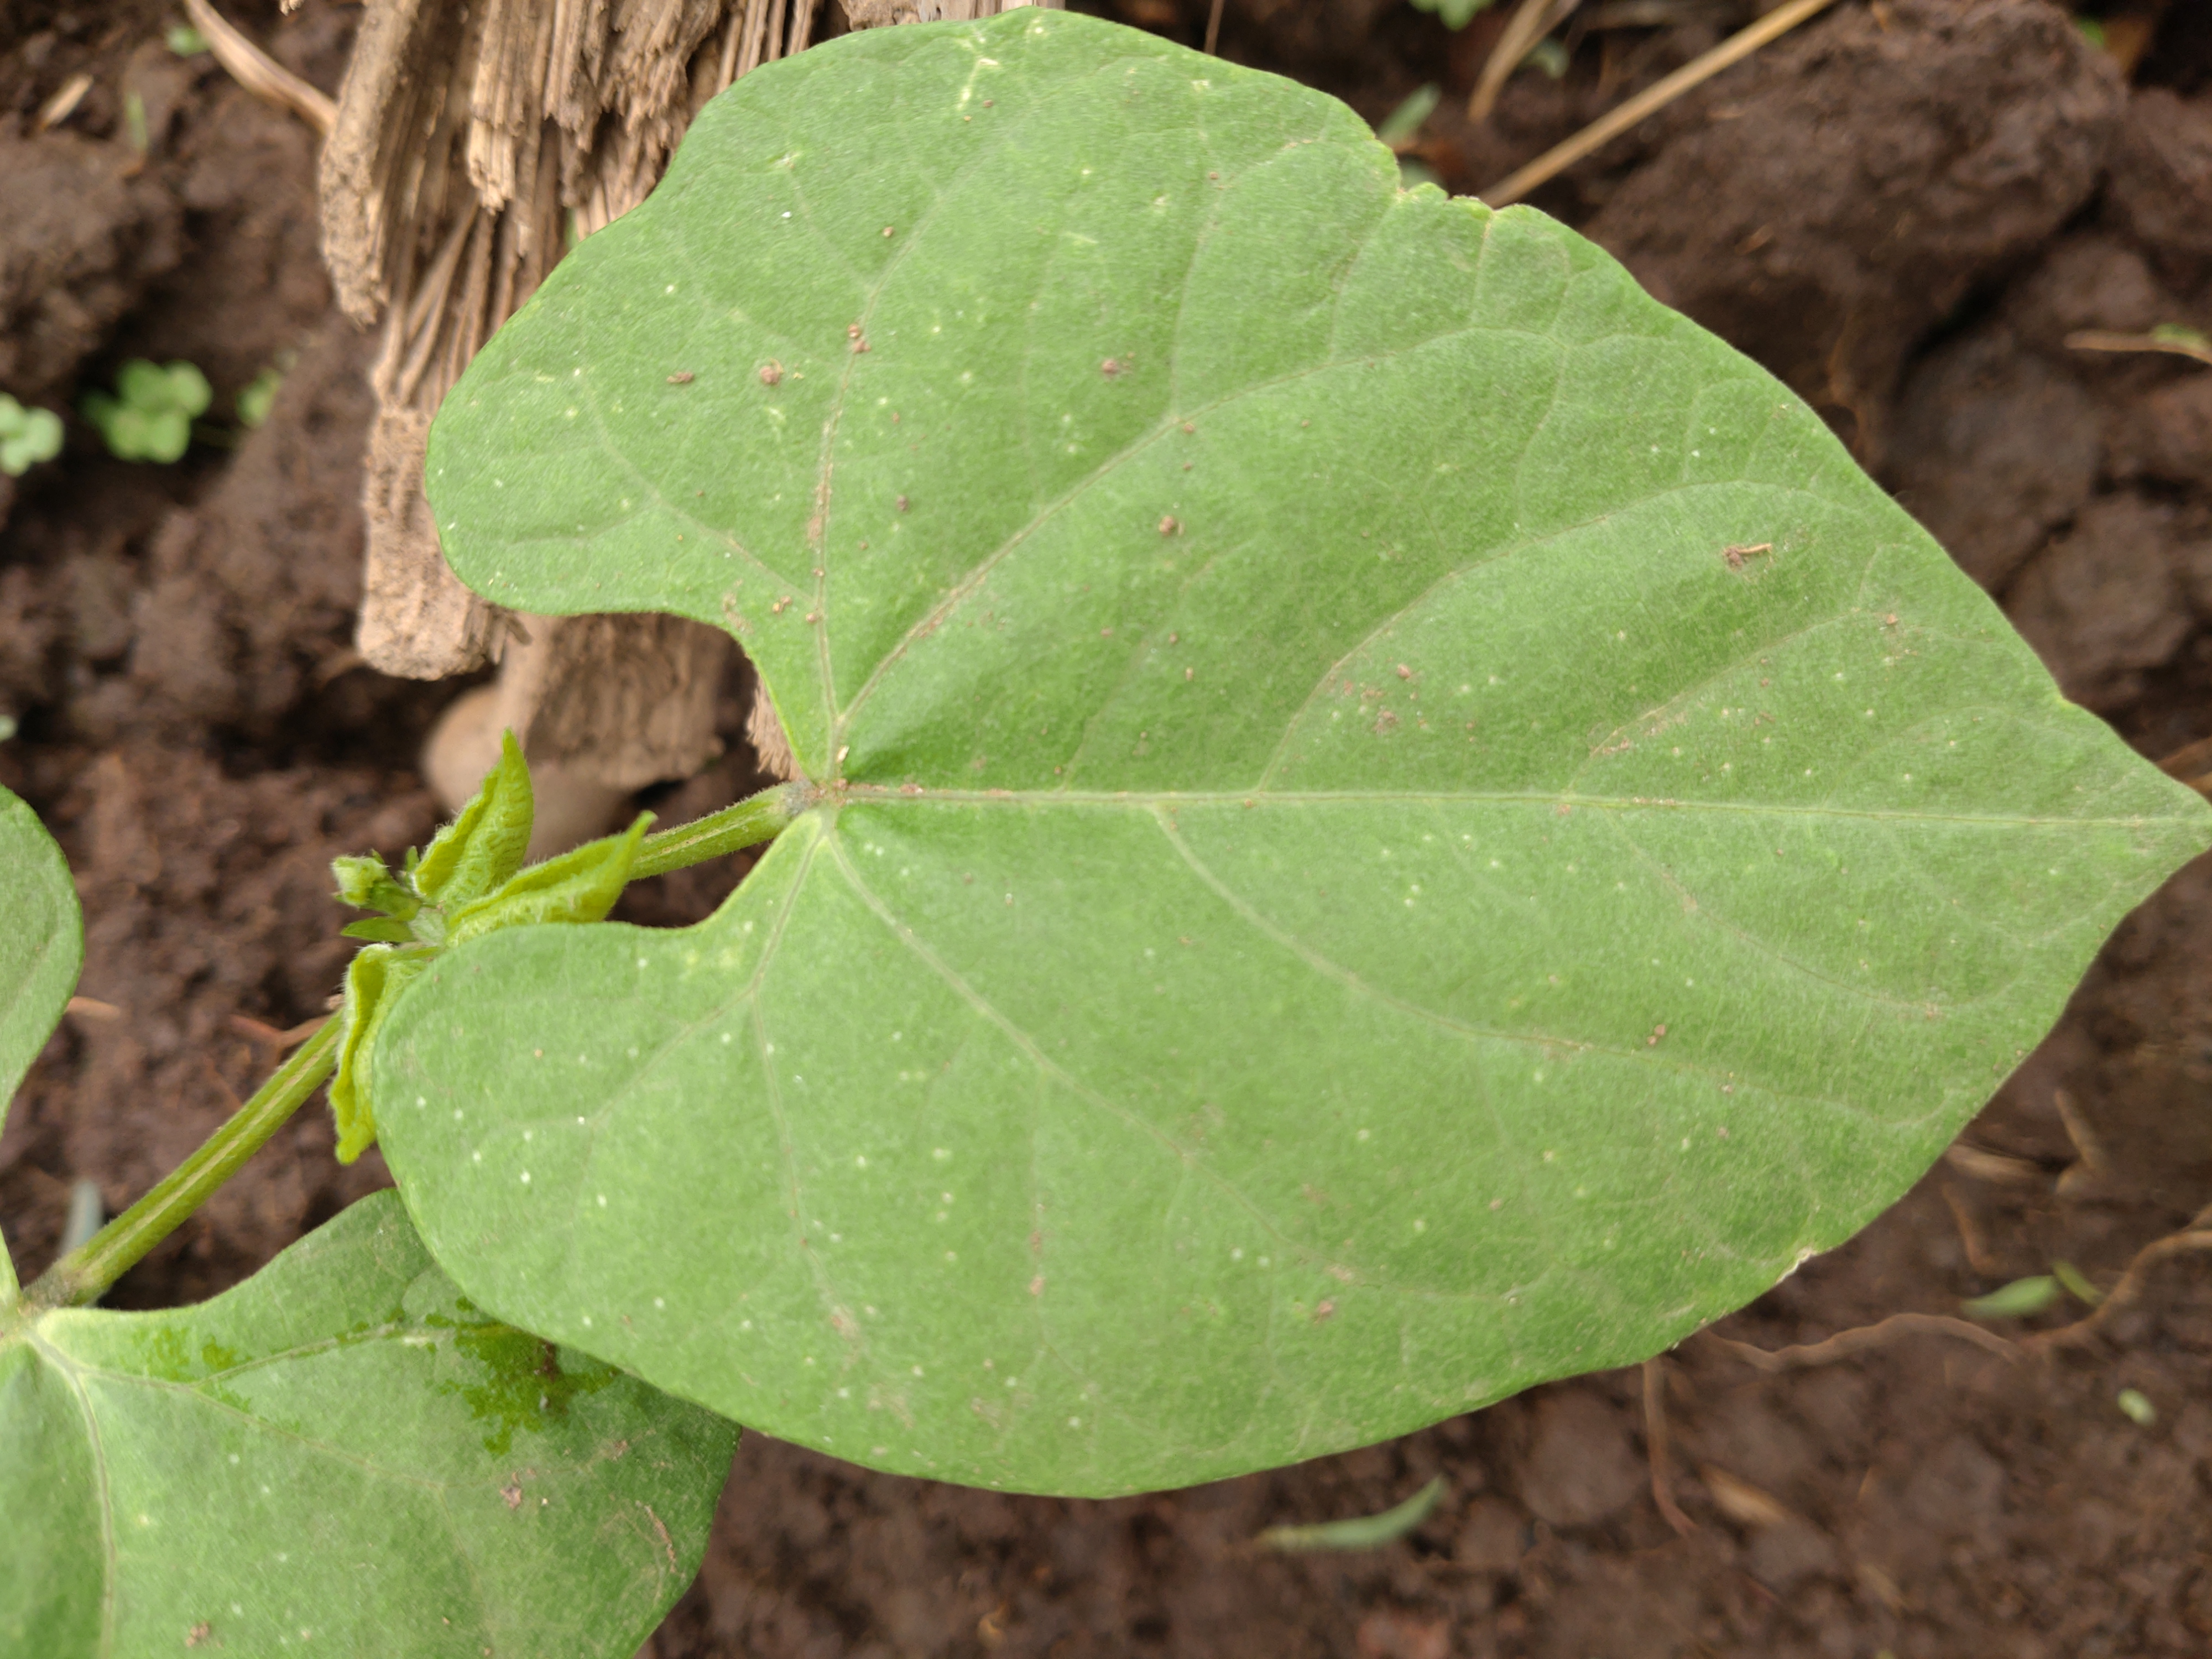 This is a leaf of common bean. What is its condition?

healthy
